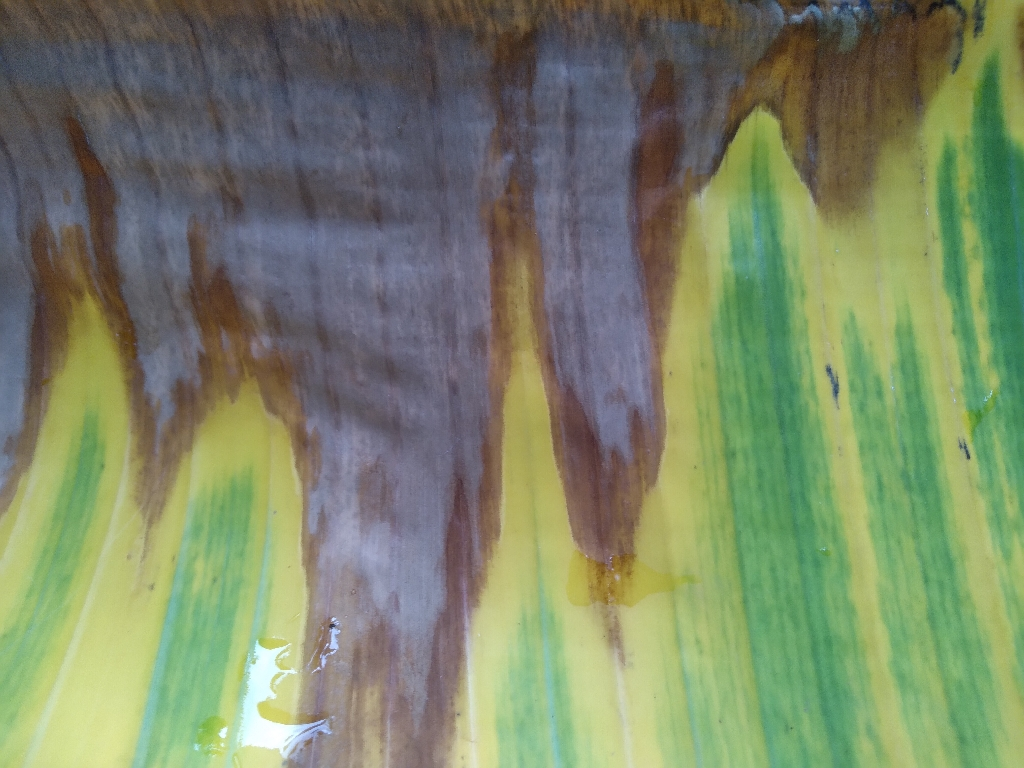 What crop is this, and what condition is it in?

banana, fusarium wilt race 1
